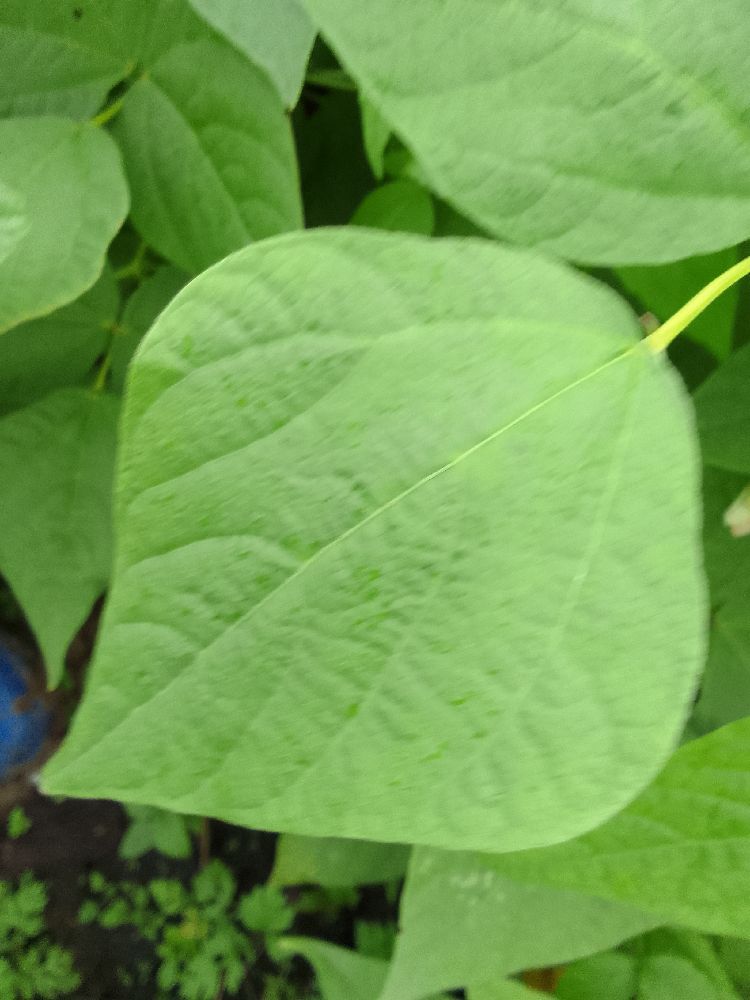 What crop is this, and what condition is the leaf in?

common bean, healthy
